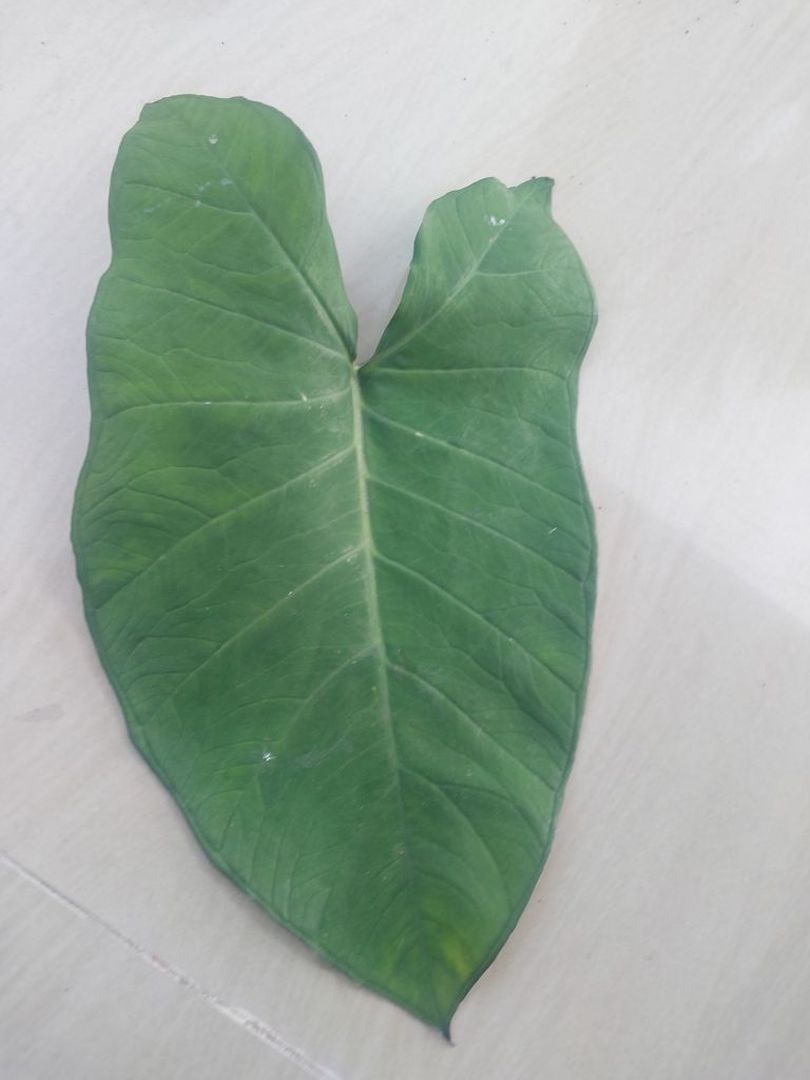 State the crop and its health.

taro, healthy
